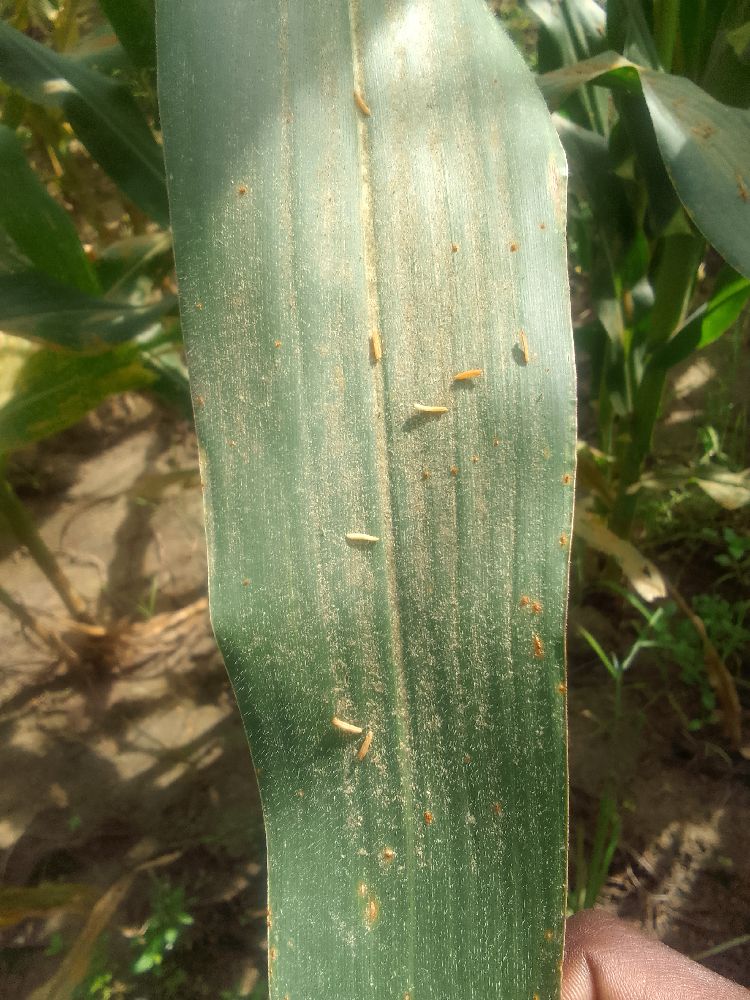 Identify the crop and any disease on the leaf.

maize, healthy
